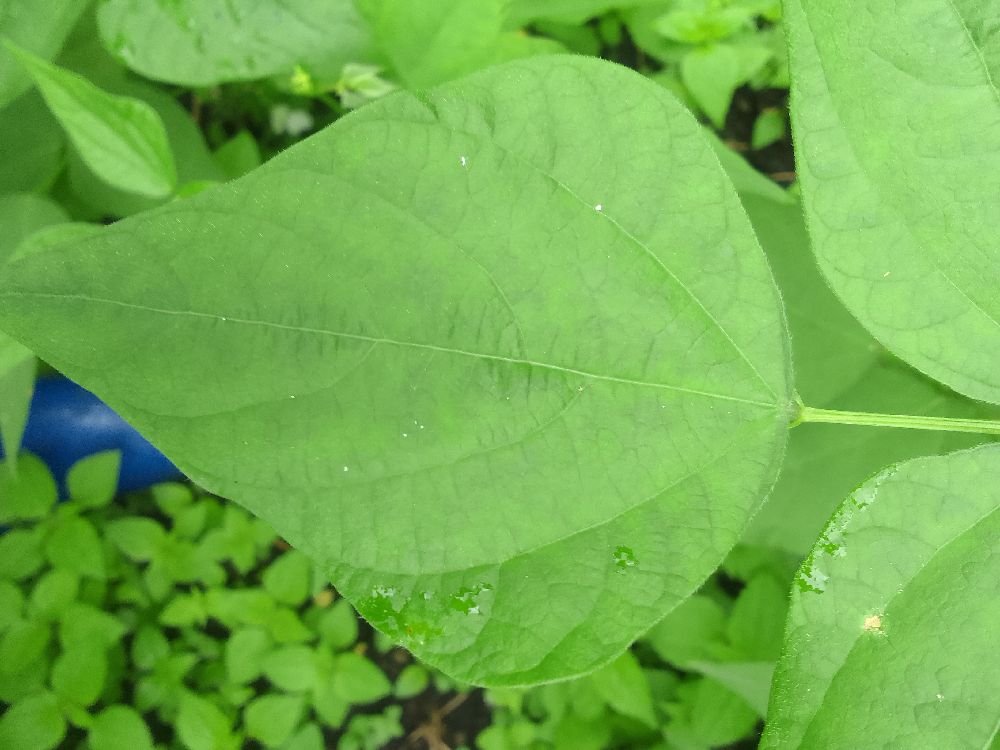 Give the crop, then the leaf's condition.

common bean, healthy
